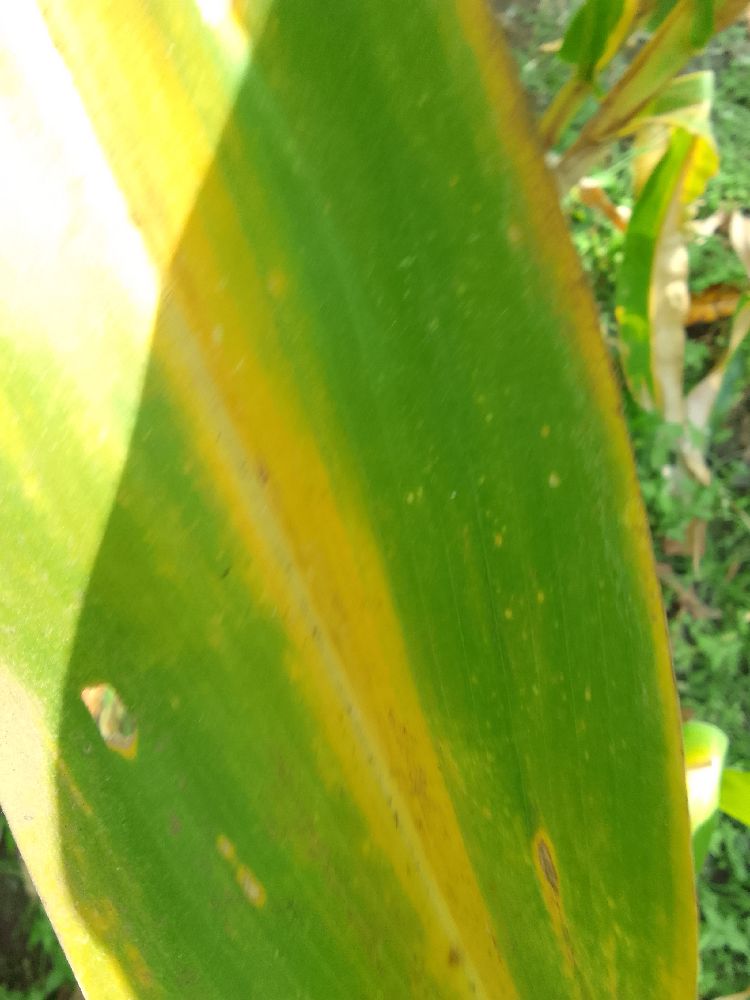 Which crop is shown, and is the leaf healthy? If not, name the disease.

maize, maize lethal necrosis
